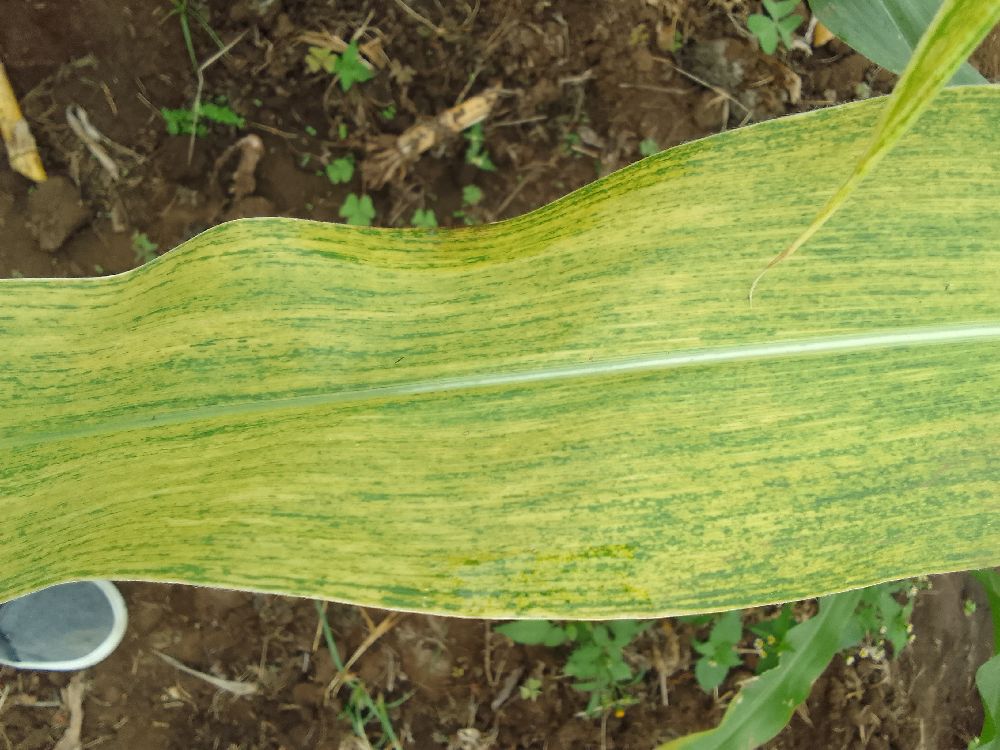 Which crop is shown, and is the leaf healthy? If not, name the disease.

maize, maize lethal necrosis
